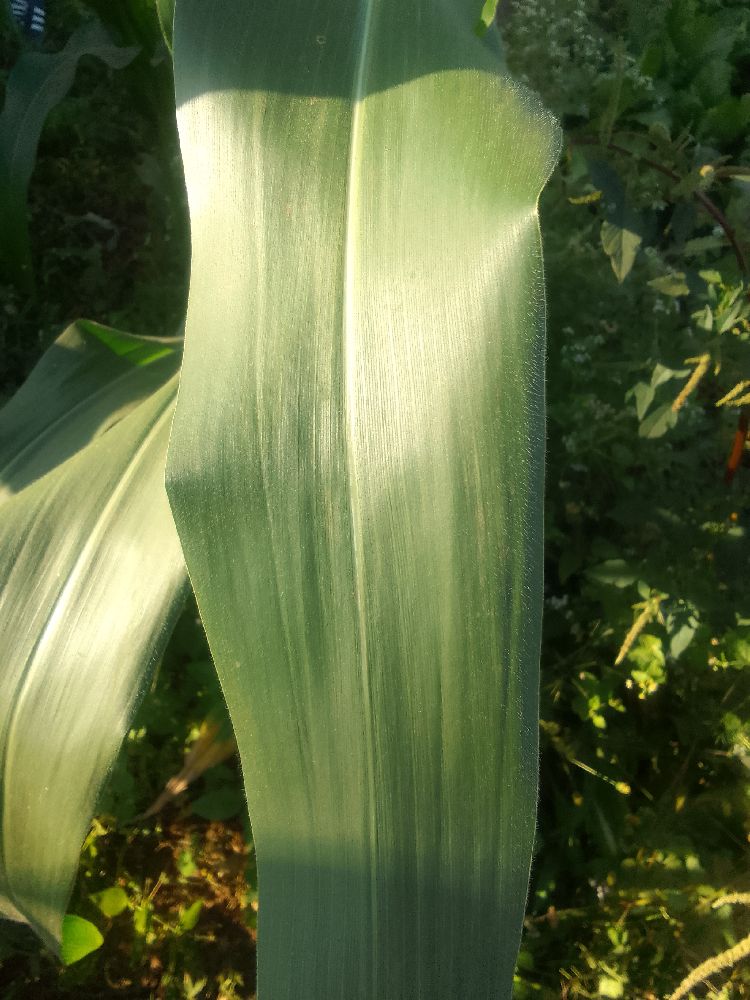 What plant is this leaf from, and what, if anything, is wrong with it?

maize, healthy
